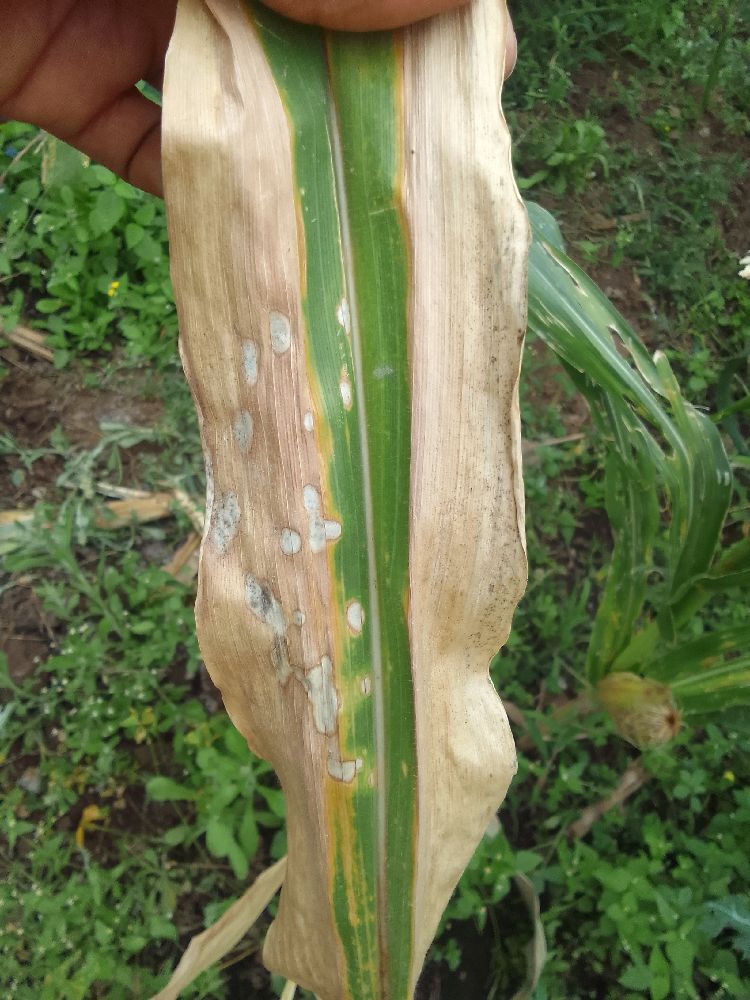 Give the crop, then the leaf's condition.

maize, maize lethal necrosis
